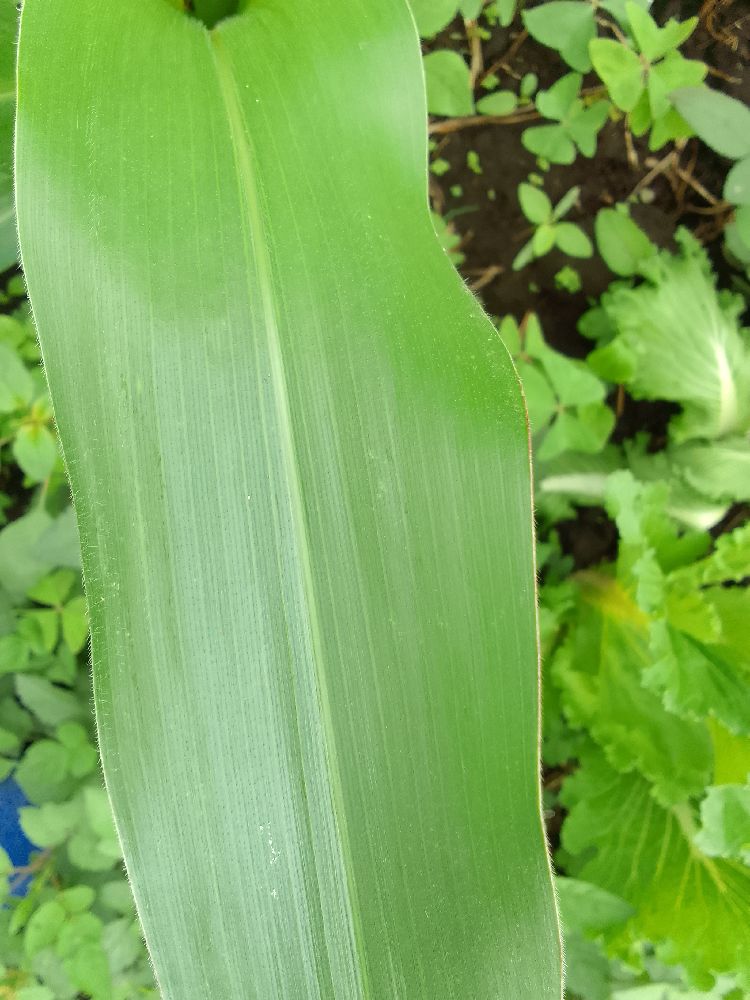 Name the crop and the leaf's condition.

maize, healthy
